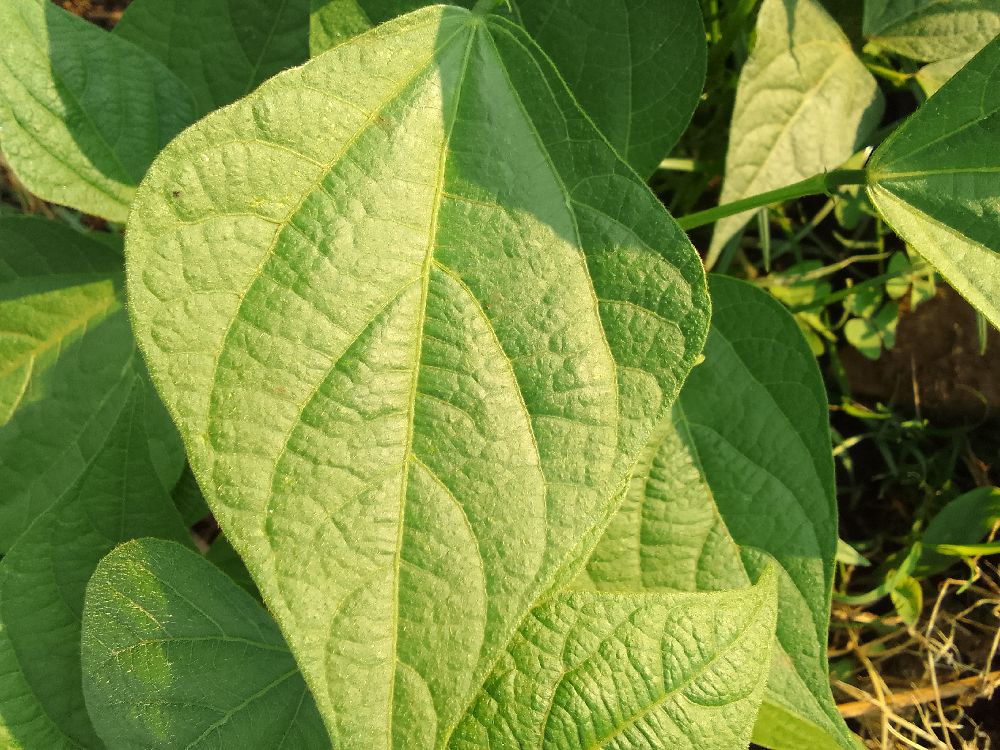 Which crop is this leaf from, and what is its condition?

common bean, healthy
